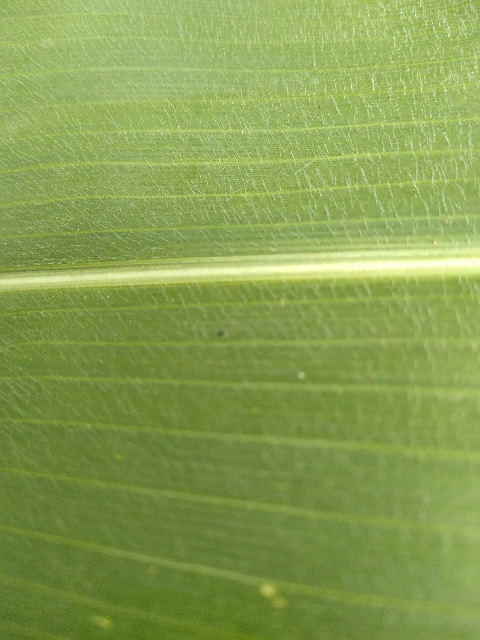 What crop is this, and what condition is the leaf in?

maize, healthy
